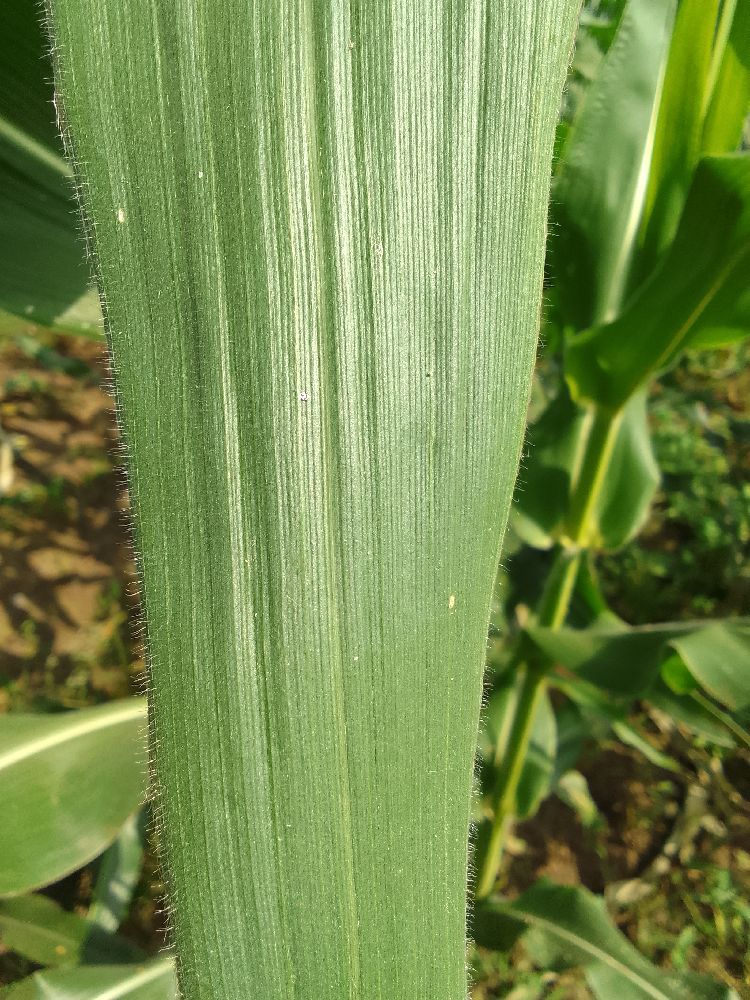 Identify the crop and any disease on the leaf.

maize, healthy
